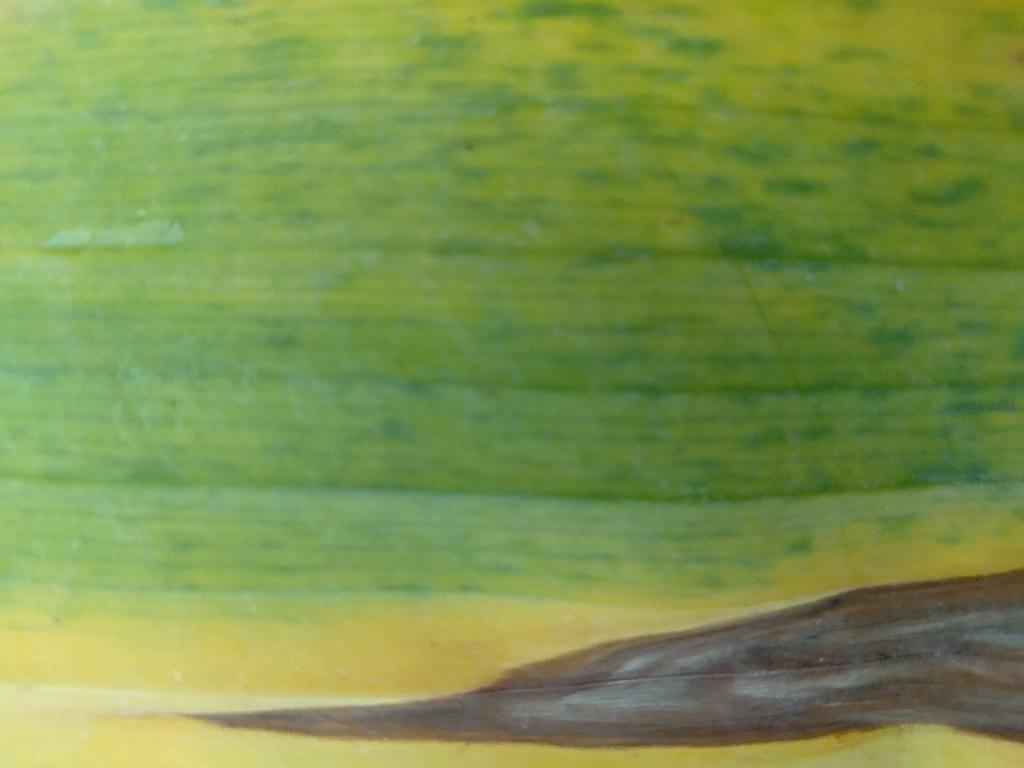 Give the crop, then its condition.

banana, fusarium wilt race 1
